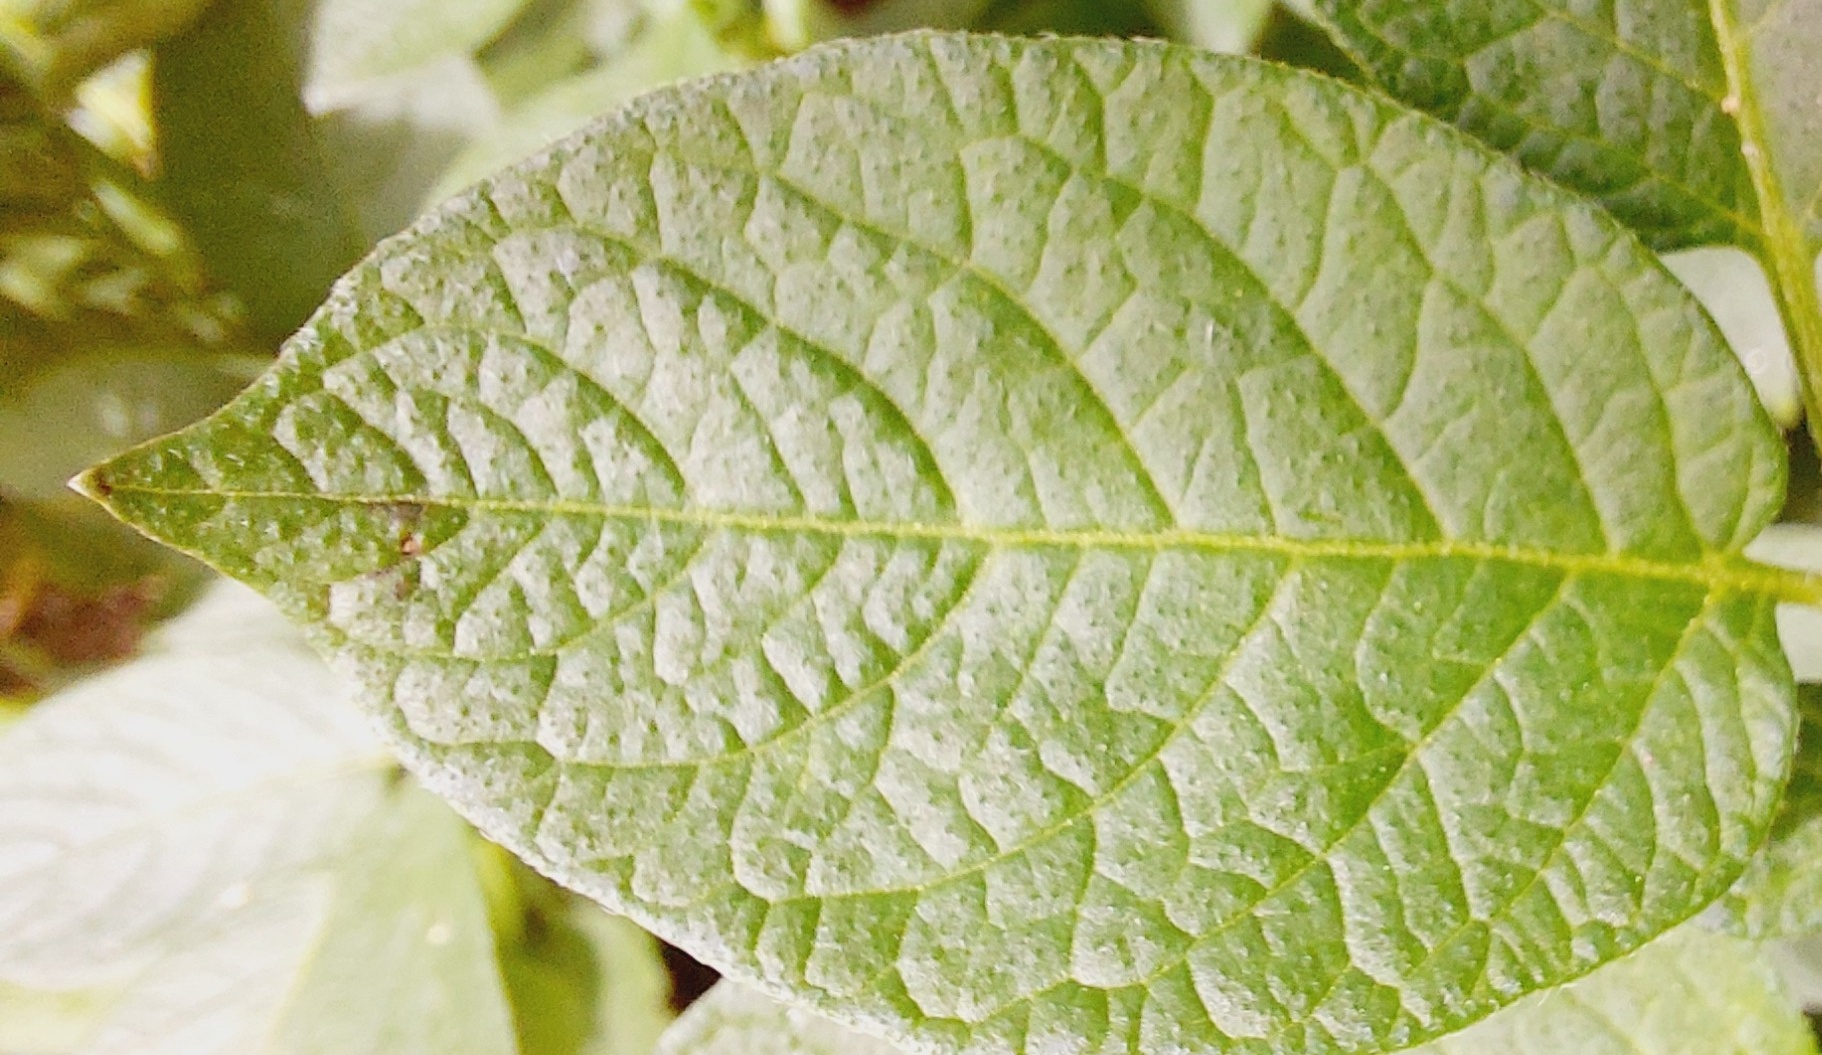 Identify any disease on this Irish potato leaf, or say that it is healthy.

healthy
